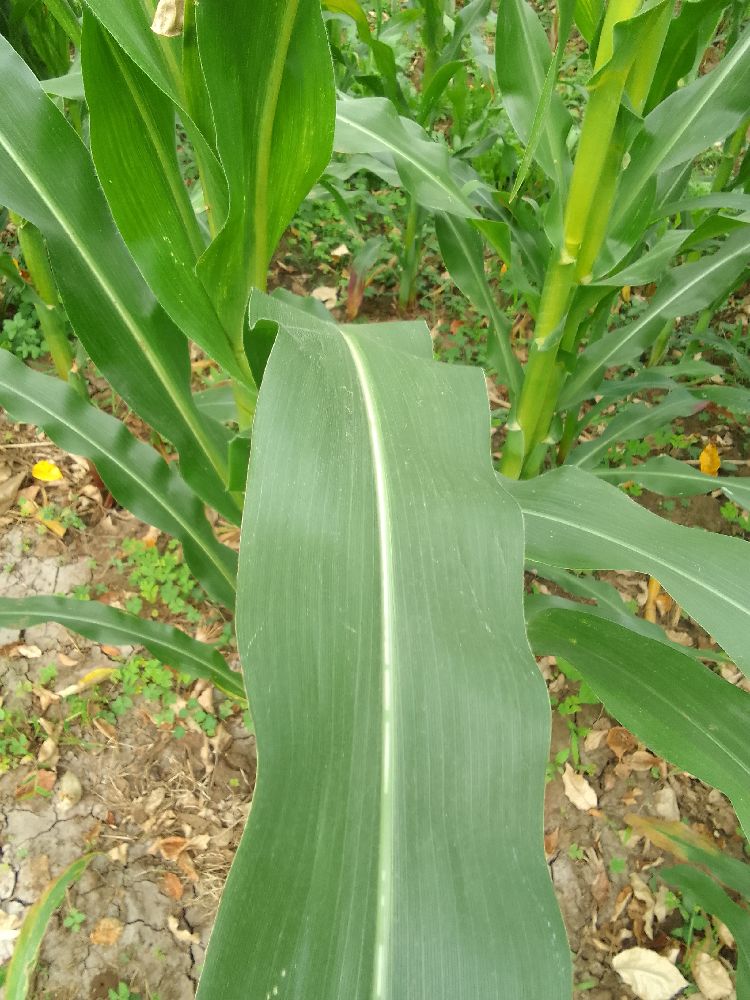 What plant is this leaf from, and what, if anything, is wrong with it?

maize, healthy
